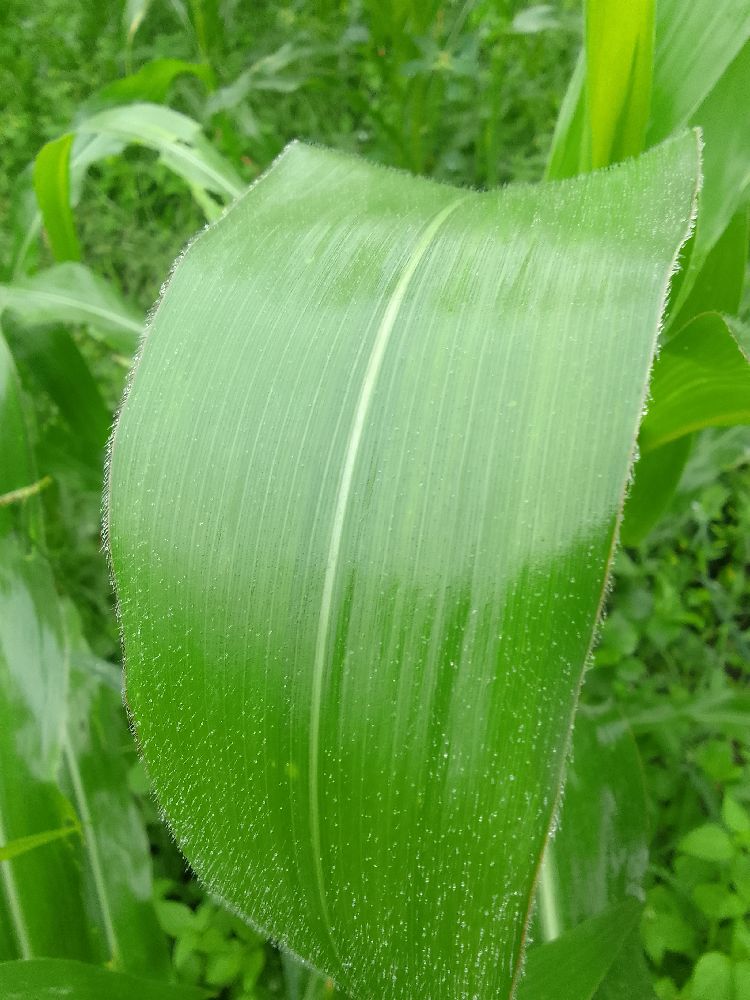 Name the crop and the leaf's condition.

maize, healthy
